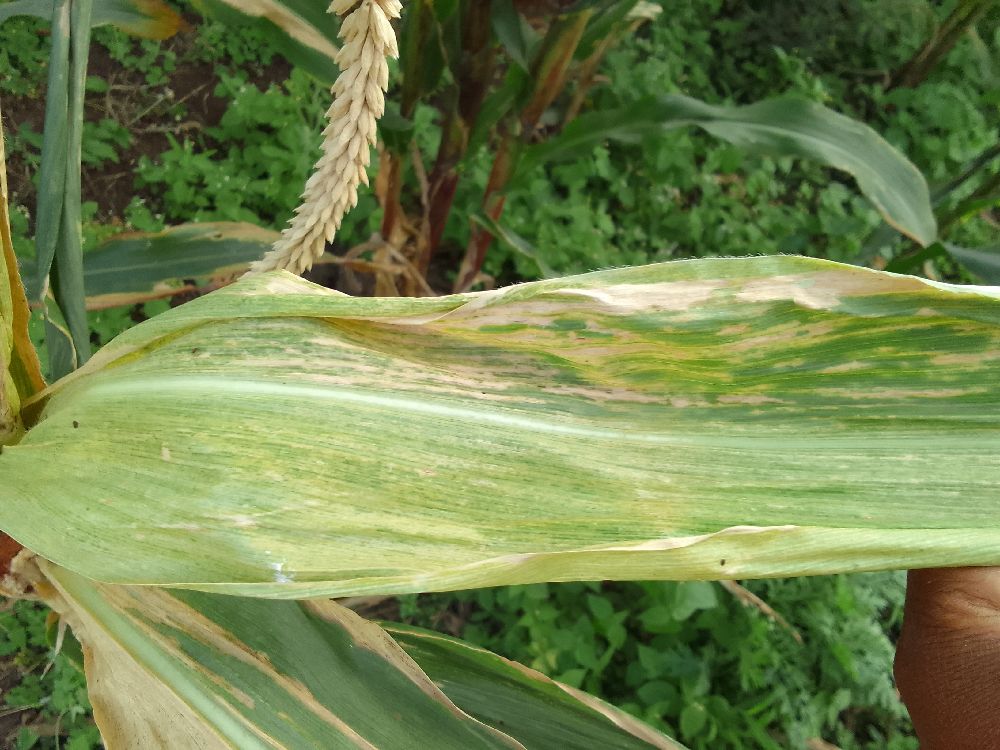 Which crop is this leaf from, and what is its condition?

maize, maize lethal necrosis
